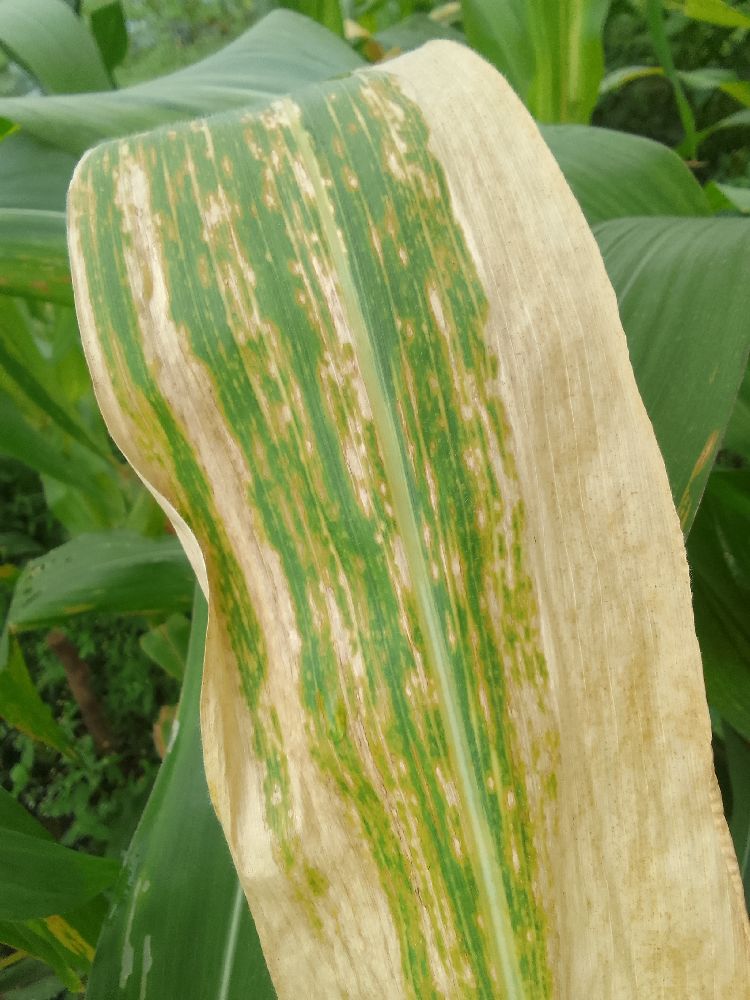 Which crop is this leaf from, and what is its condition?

maize, maize lethal necrosis
